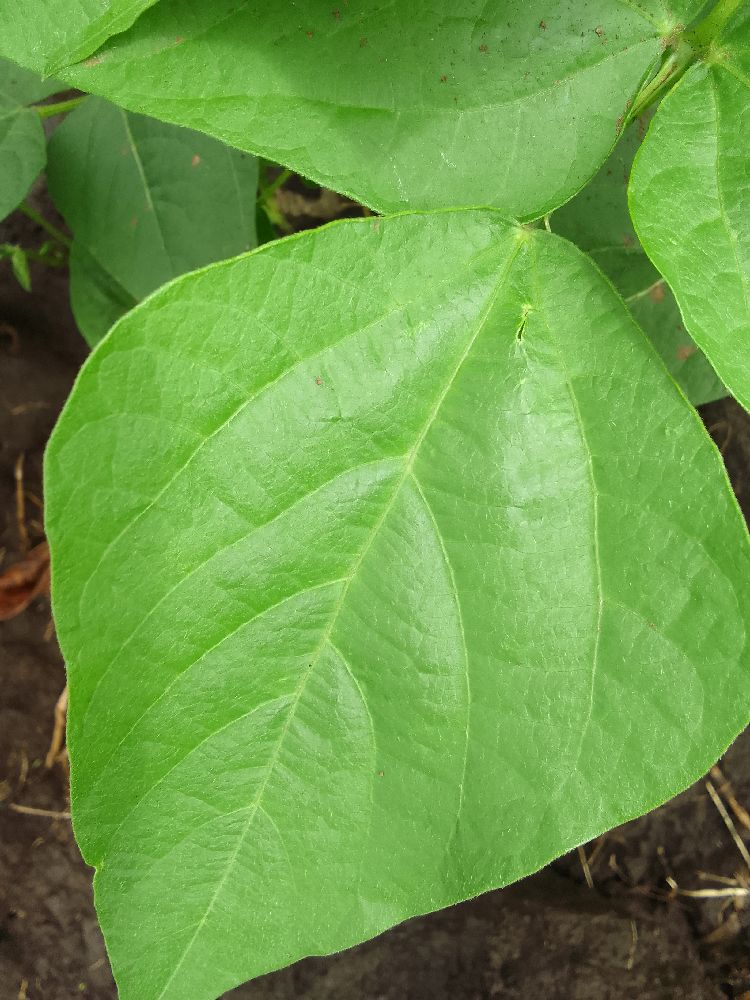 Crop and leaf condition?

common bean, healthy
